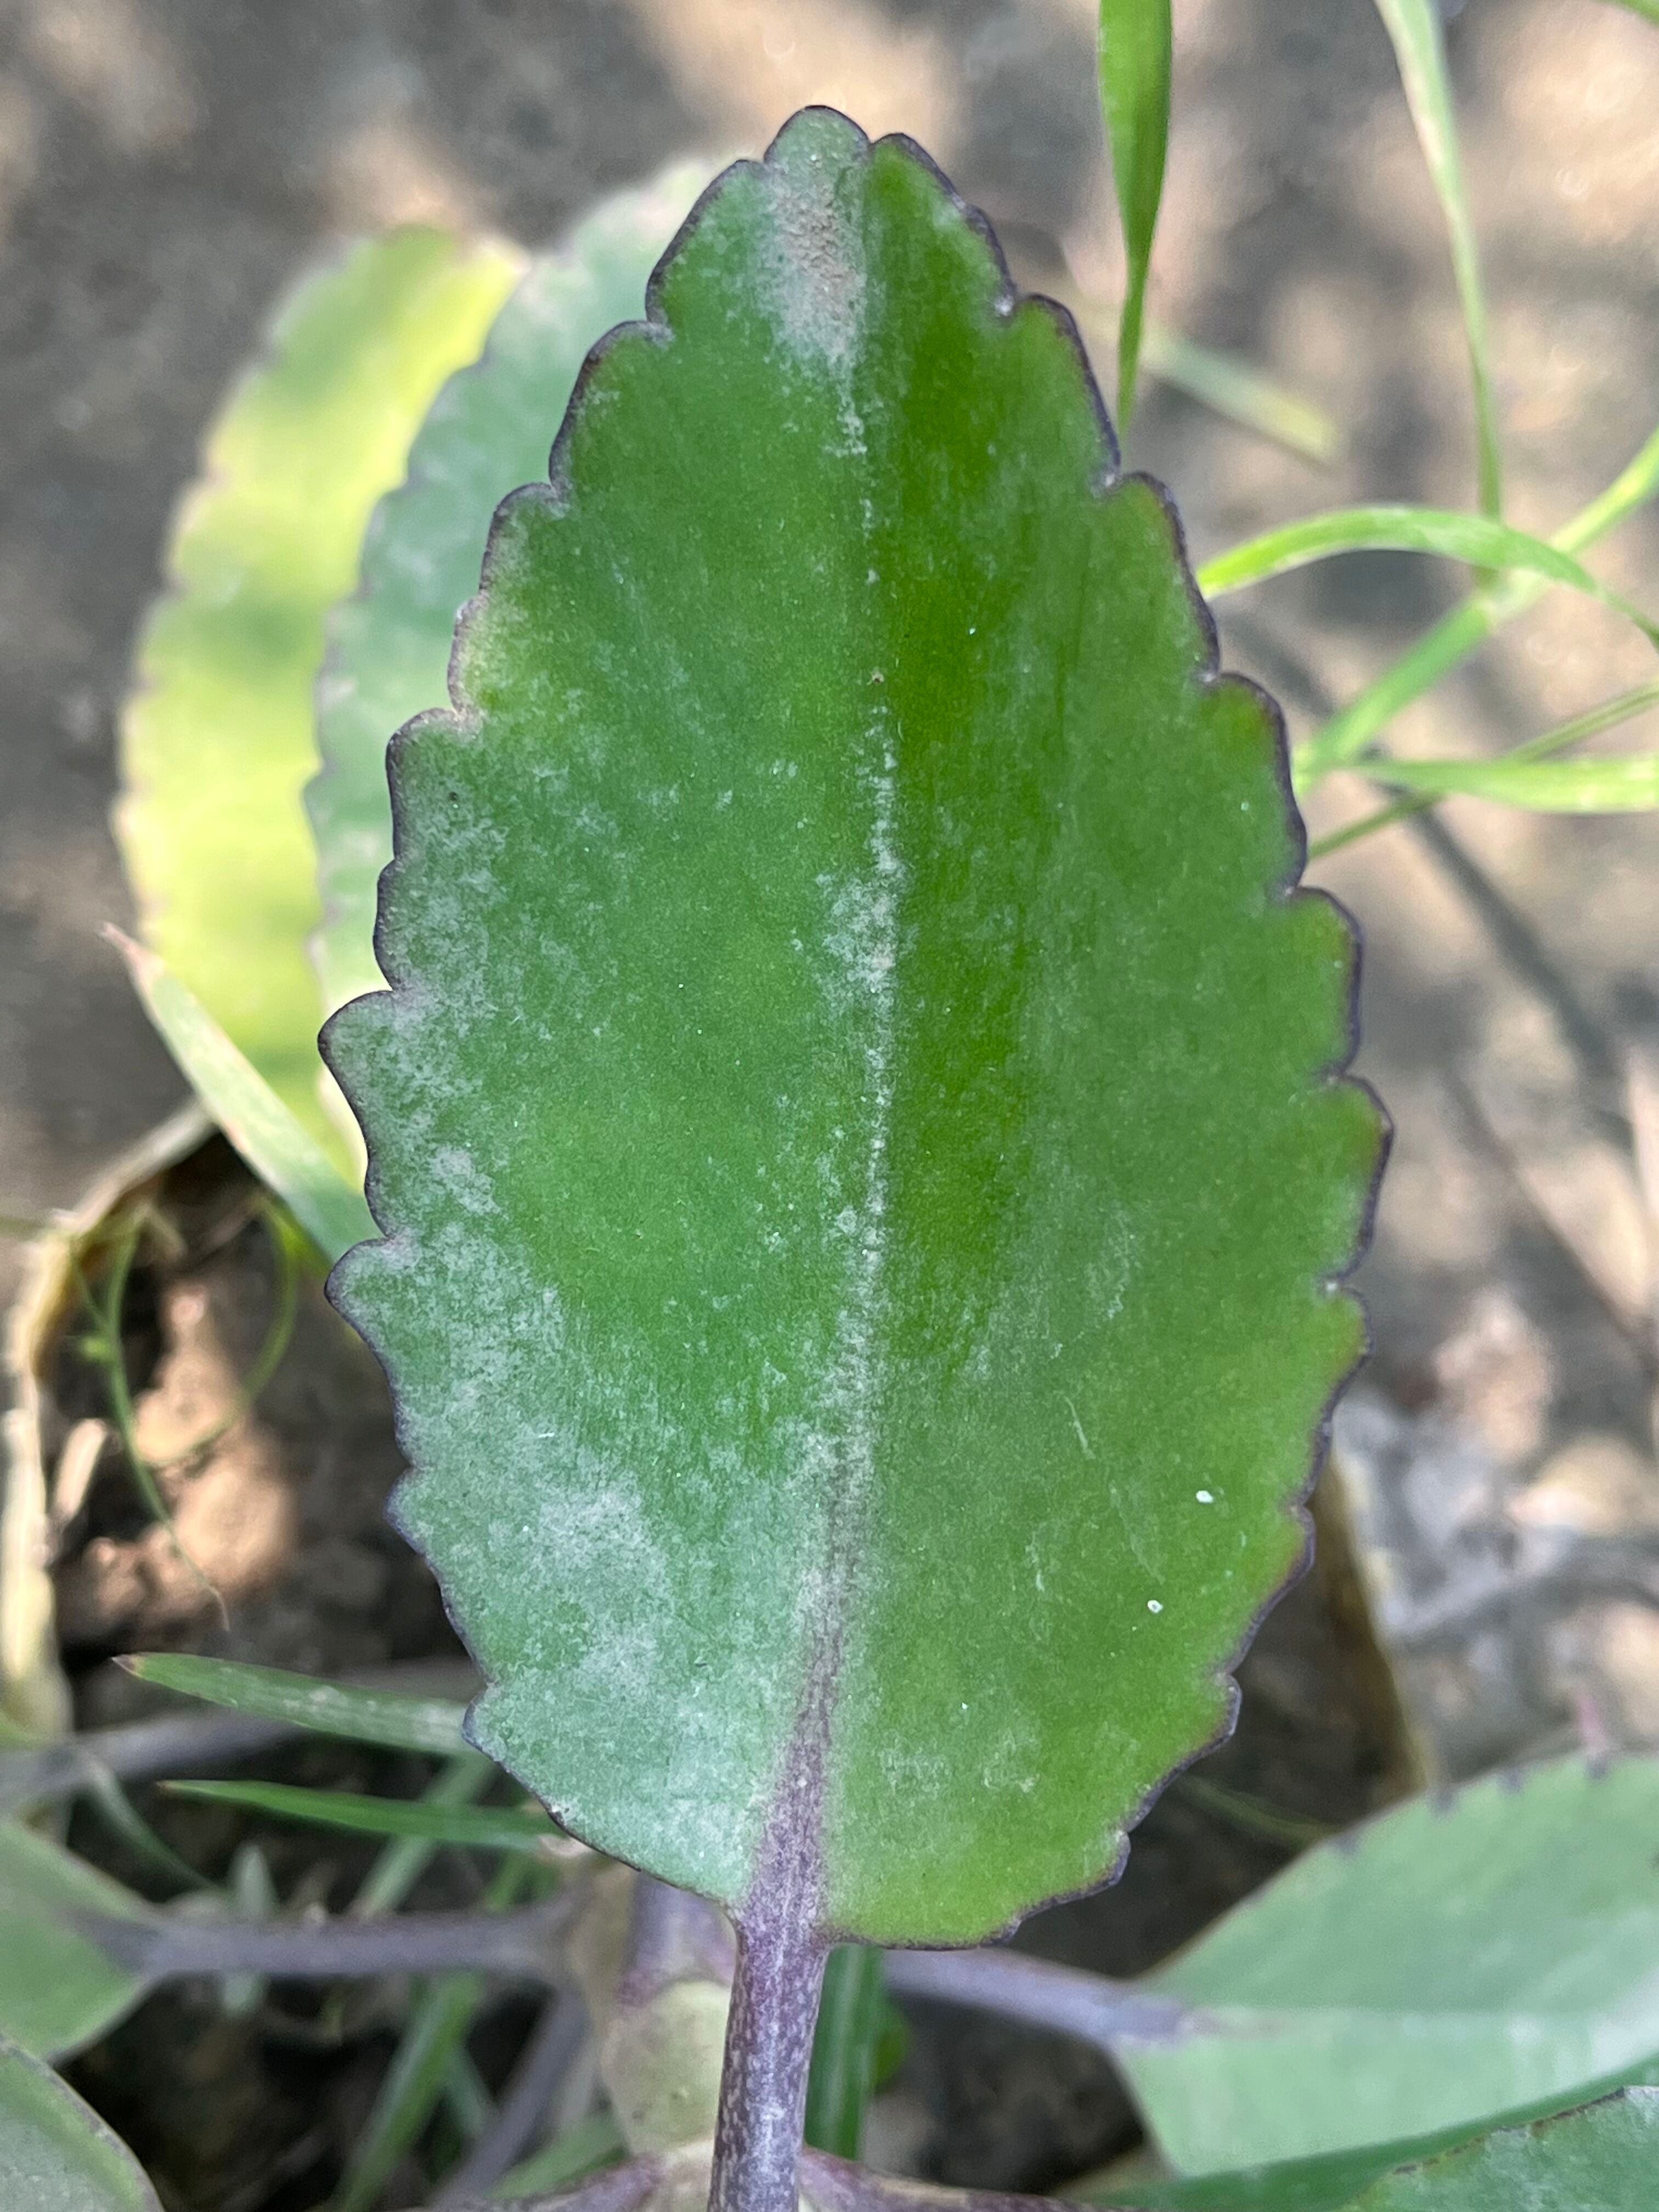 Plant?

pathorkuci
